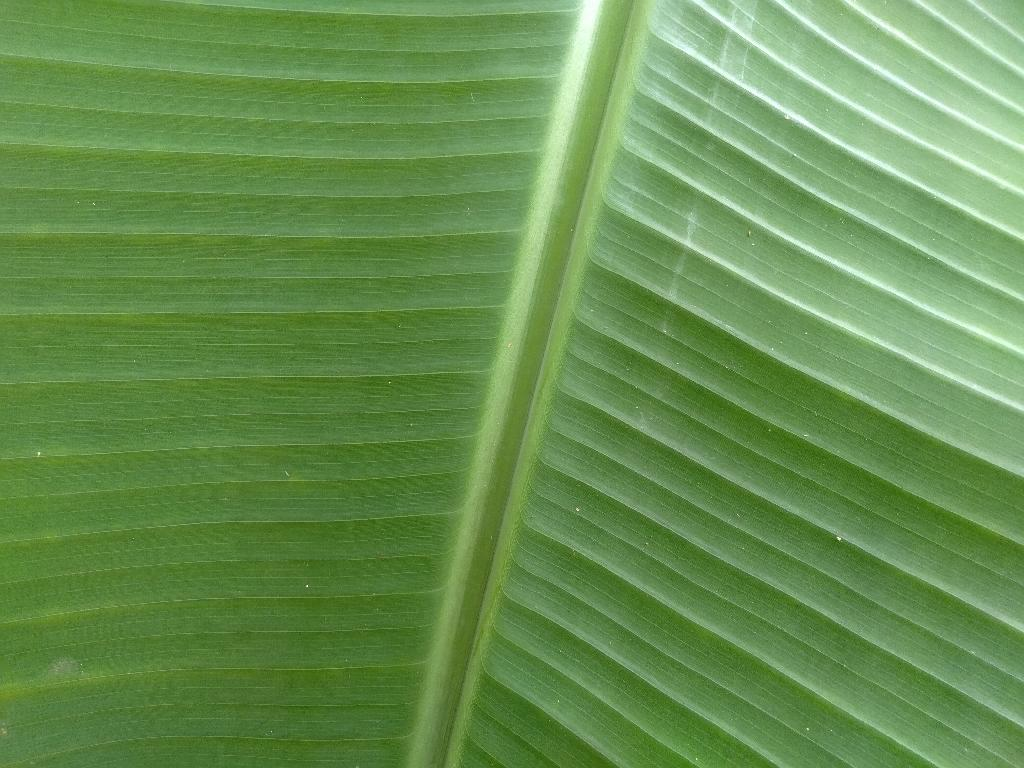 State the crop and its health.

banana, healthy
